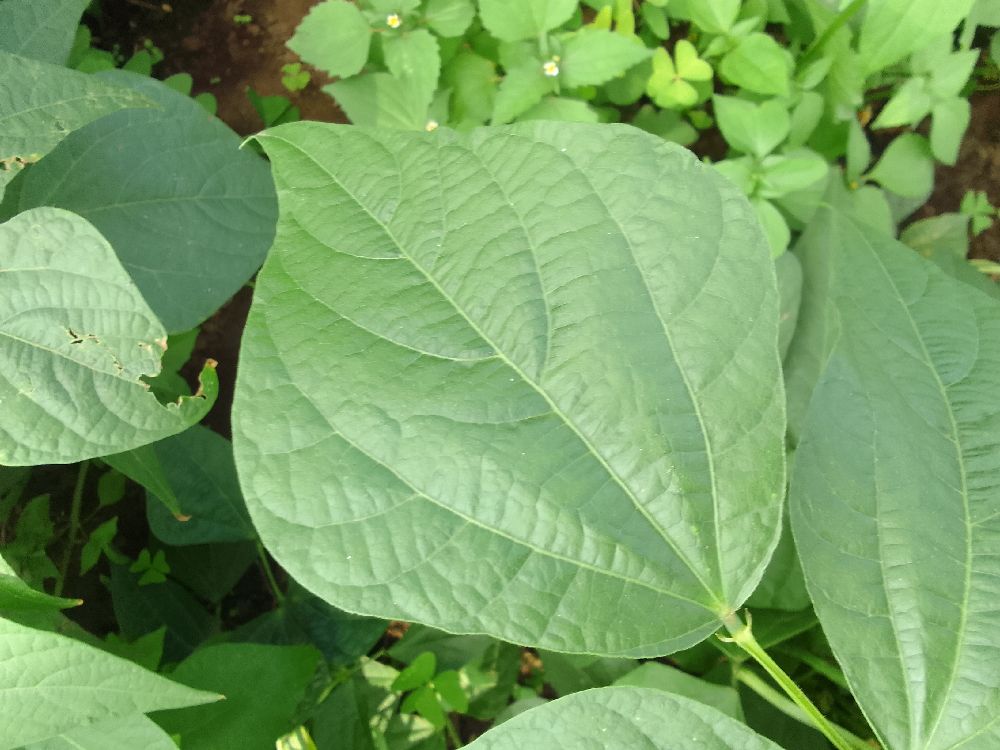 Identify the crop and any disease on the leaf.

common bean, healthy
